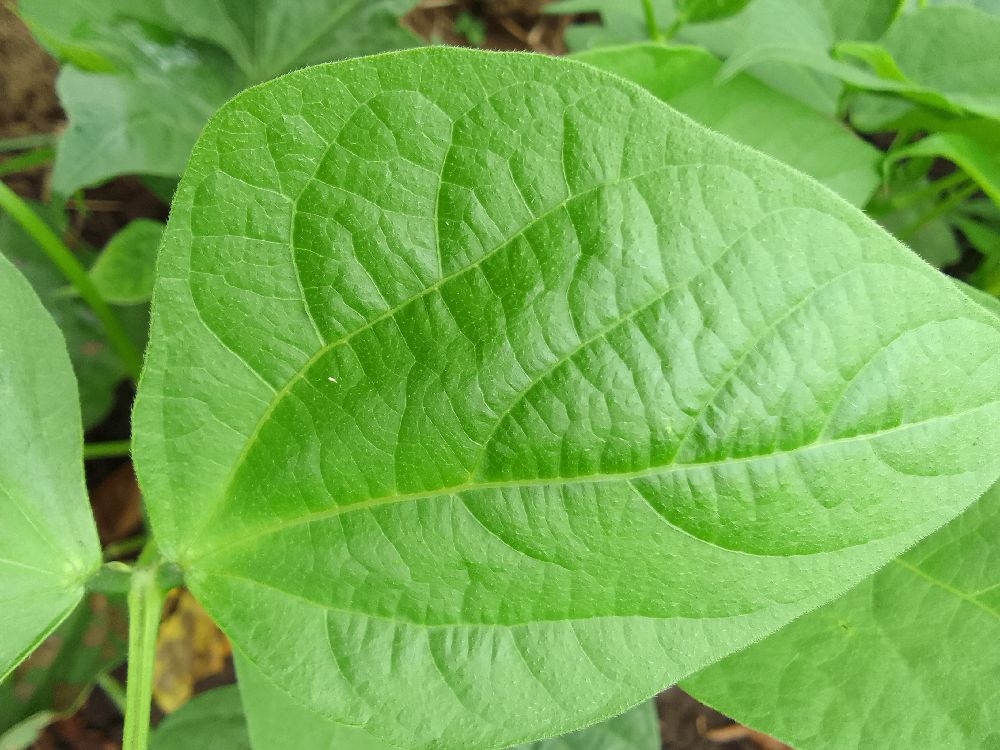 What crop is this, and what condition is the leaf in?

common bean, healthy
